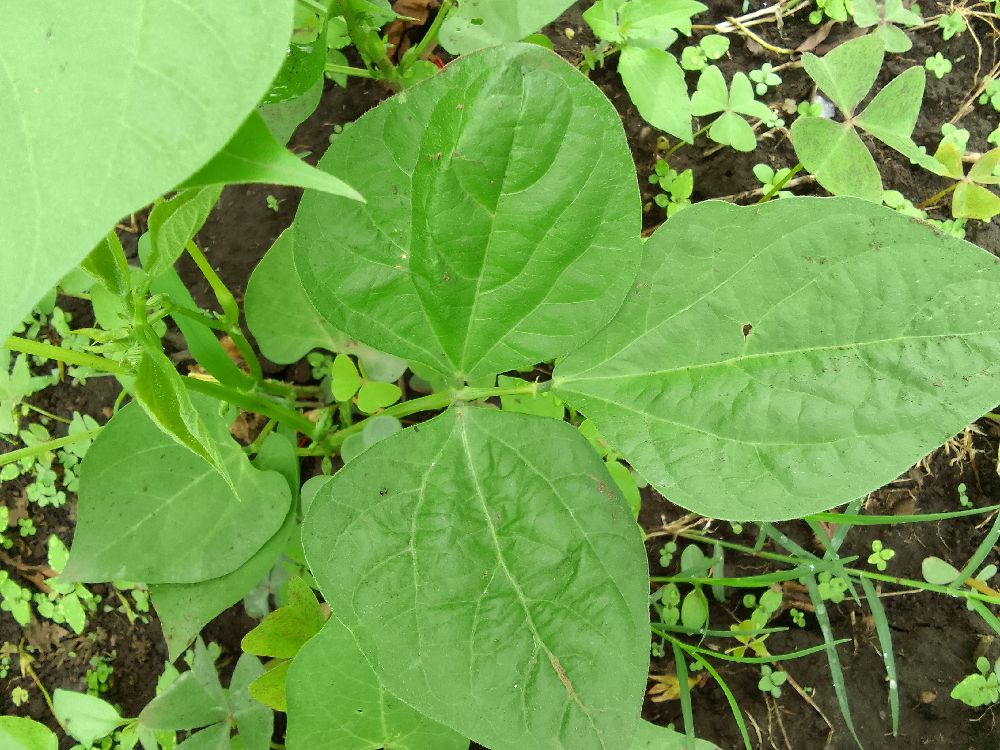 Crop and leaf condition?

common bean, healthy
